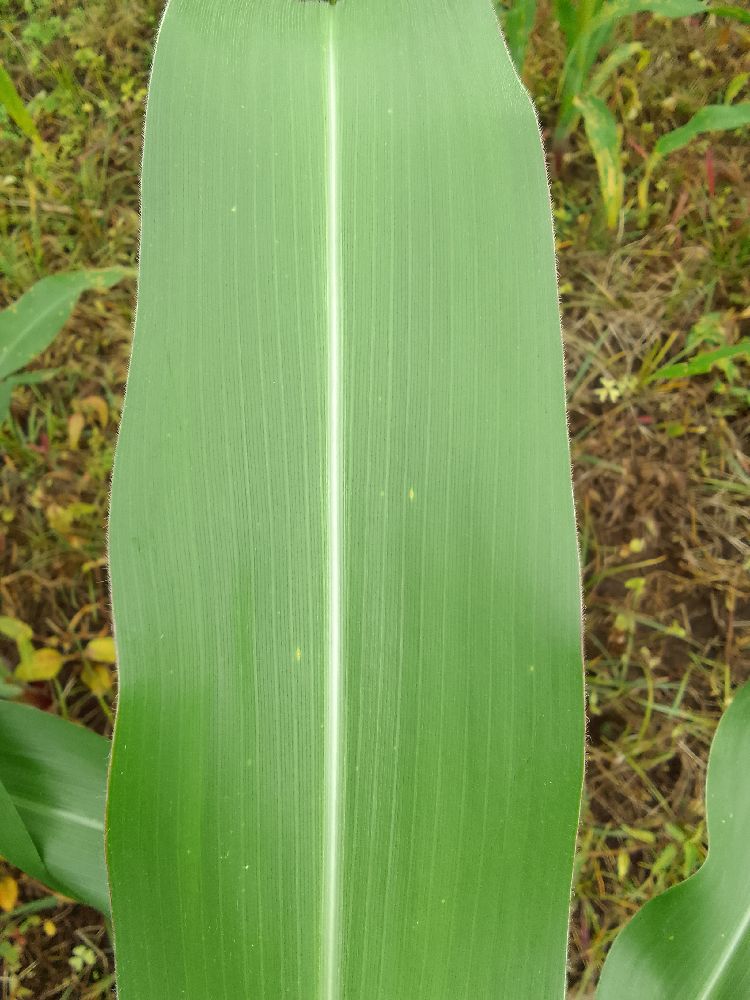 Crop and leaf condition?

maize, healthy
